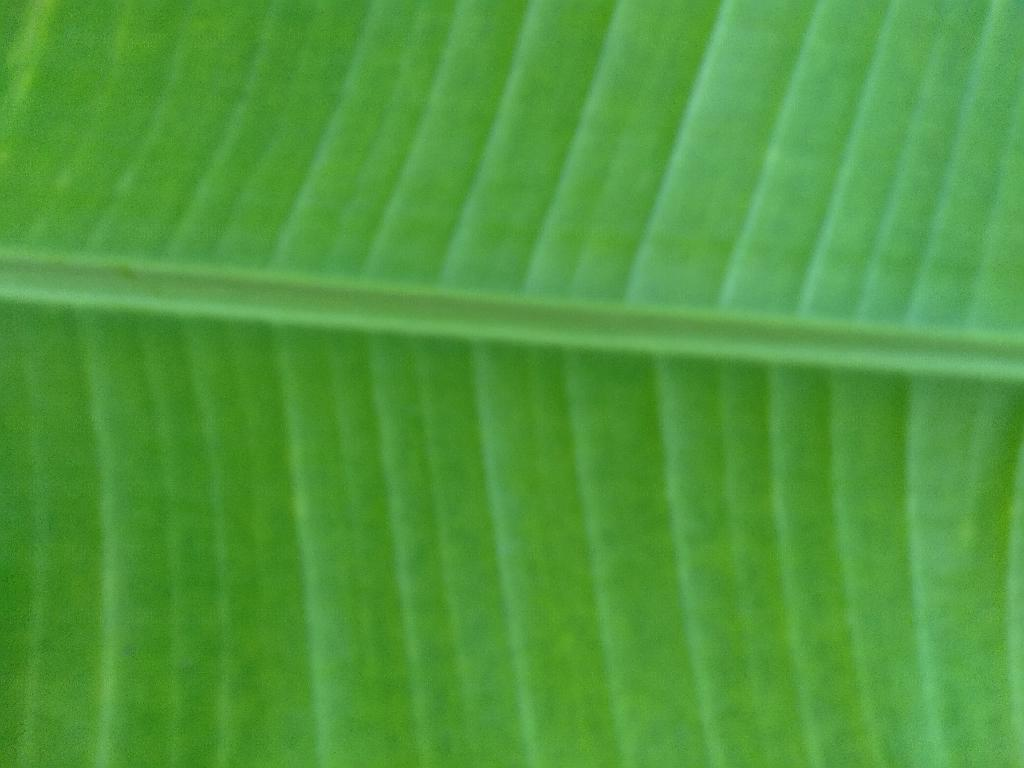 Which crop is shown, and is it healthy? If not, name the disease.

banana, healthy
